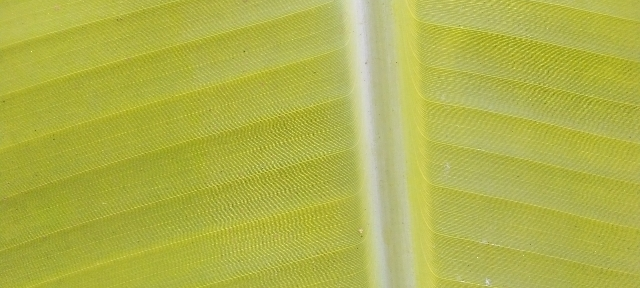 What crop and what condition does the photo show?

banana, healthy
